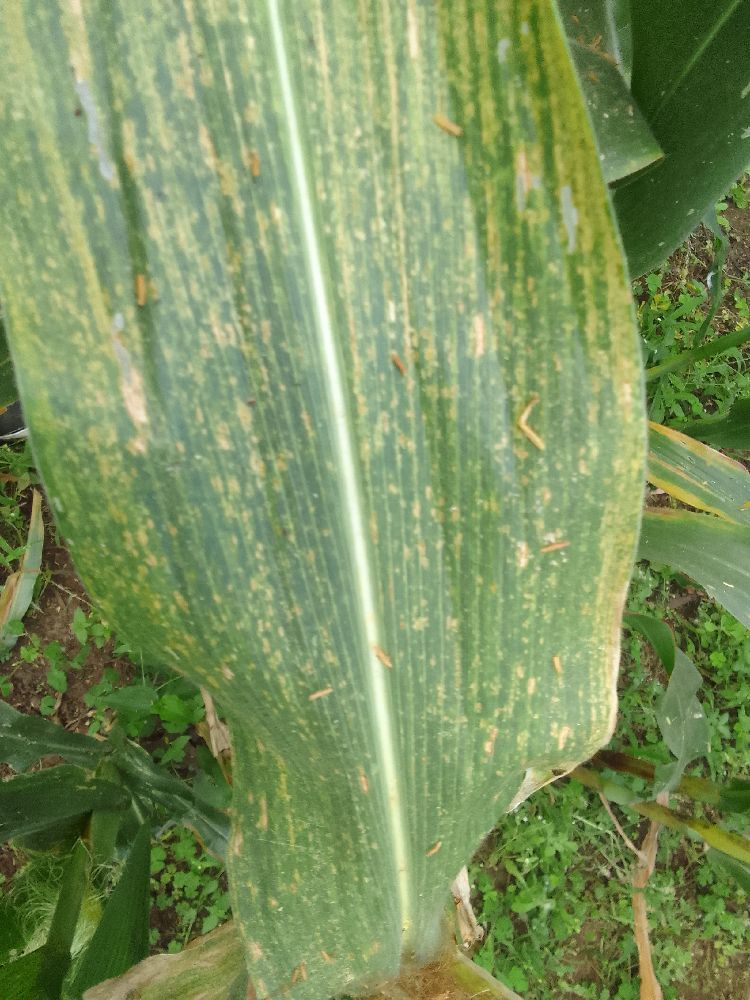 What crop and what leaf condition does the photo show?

maize, maize lethal necrosis
